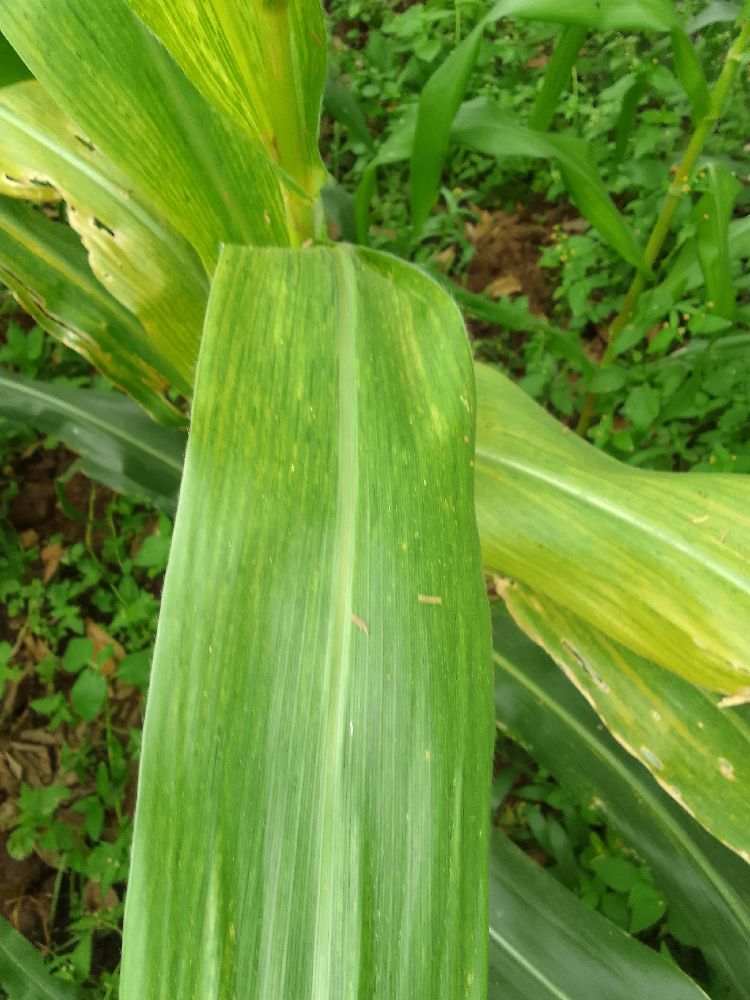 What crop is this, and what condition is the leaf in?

maize, maize lethal necrosis
